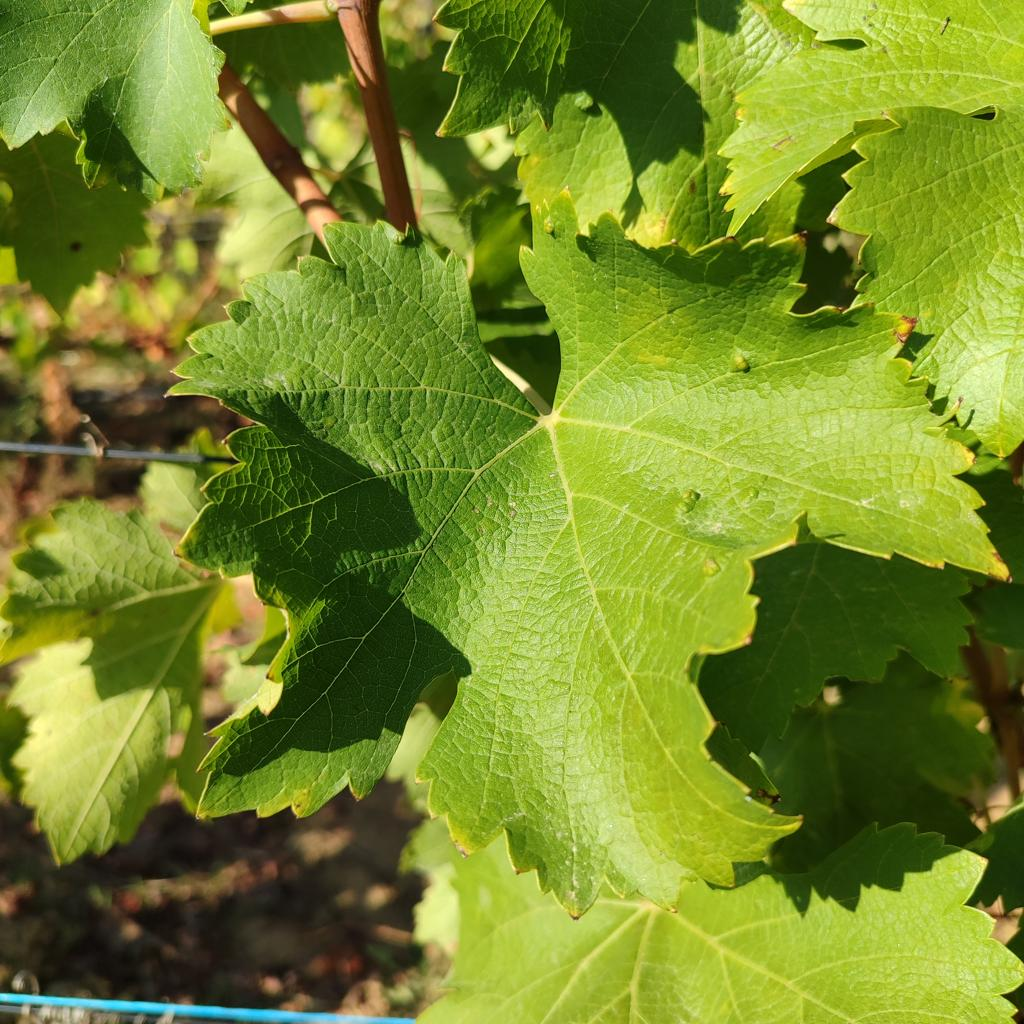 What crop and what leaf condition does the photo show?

grapevine, erineum mite
